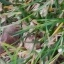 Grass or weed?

grass
